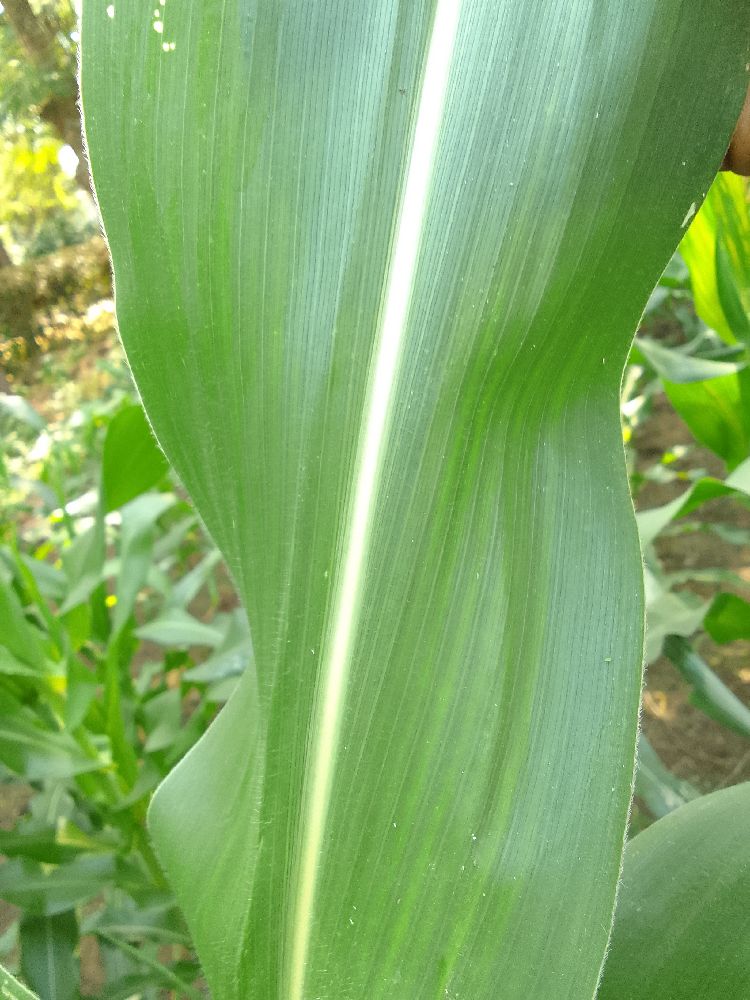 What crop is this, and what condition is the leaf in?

maize, healthy
